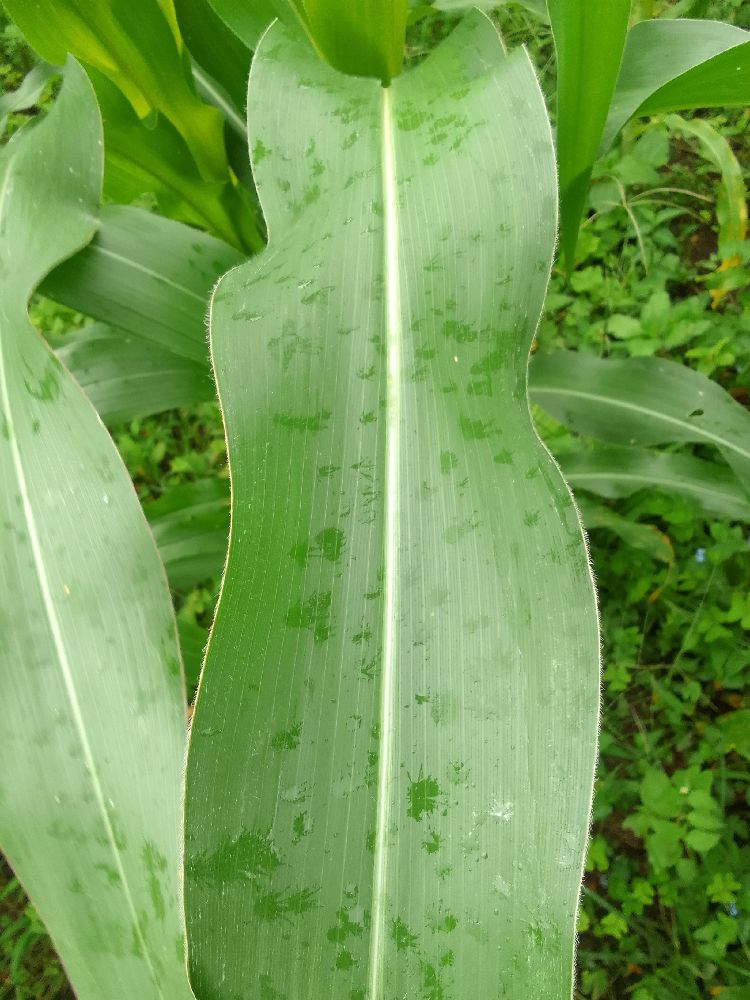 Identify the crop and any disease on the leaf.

maize, healthy
